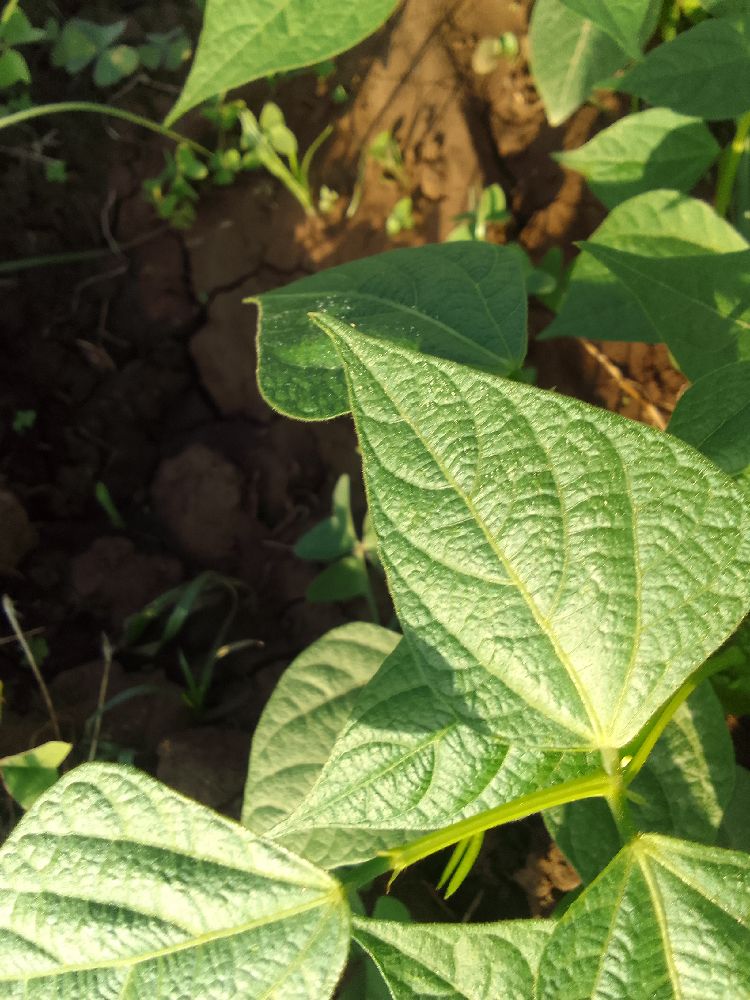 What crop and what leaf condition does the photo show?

common bean, healthy
